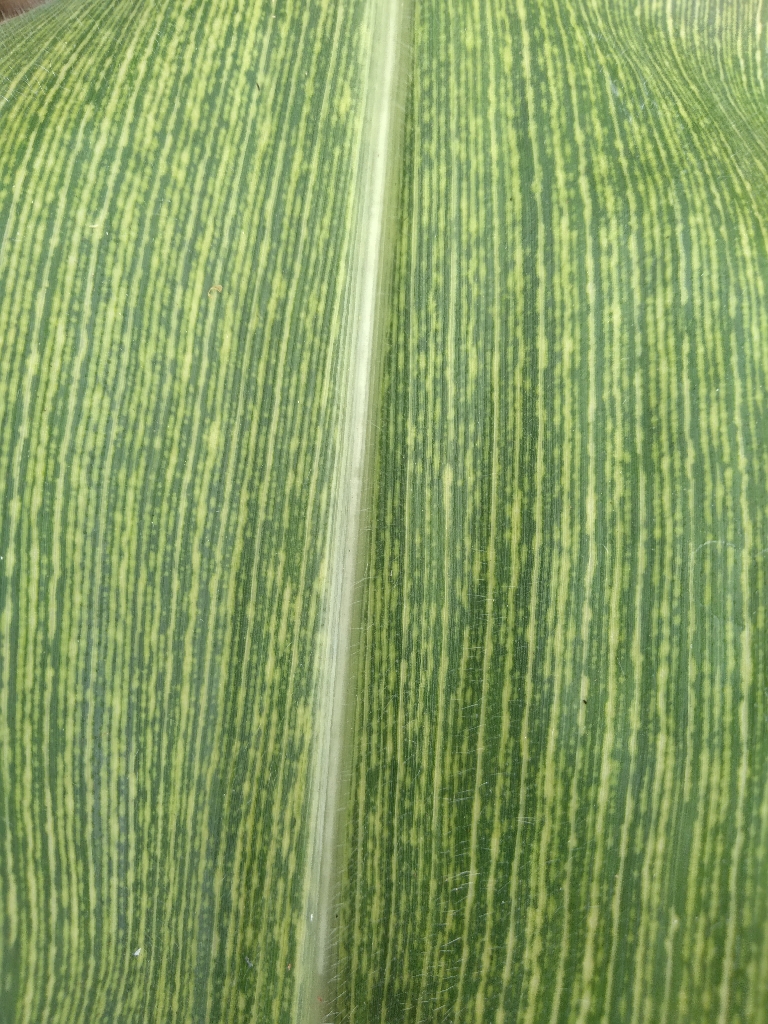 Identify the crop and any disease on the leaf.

maize, maize streak virus
